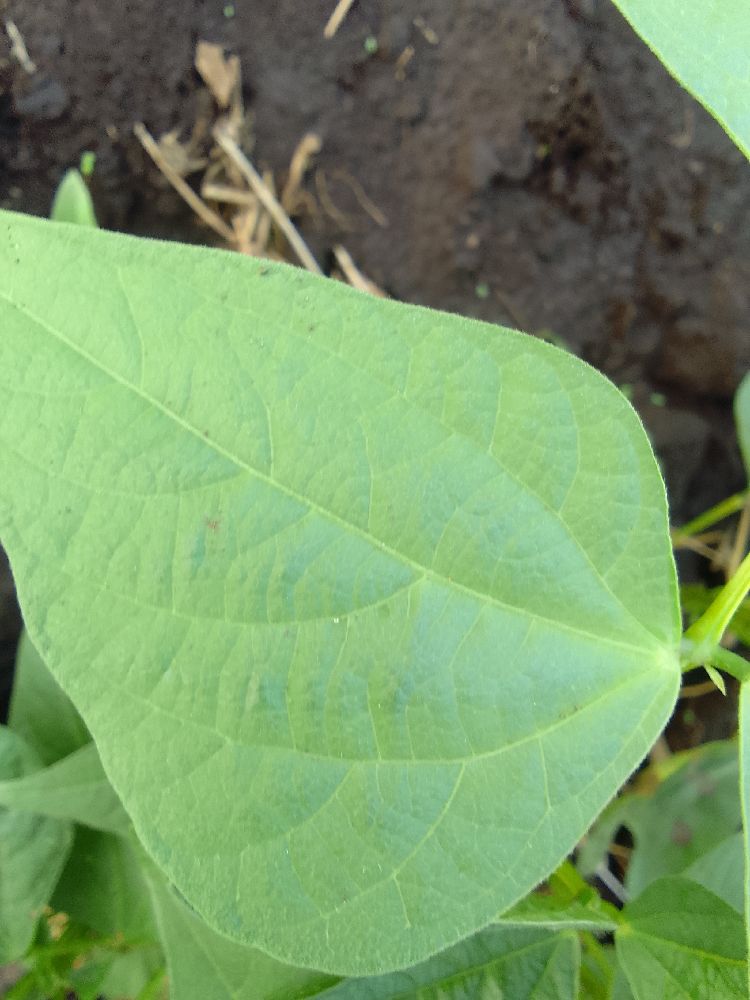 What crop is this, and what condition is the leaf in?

common bean, healthy
